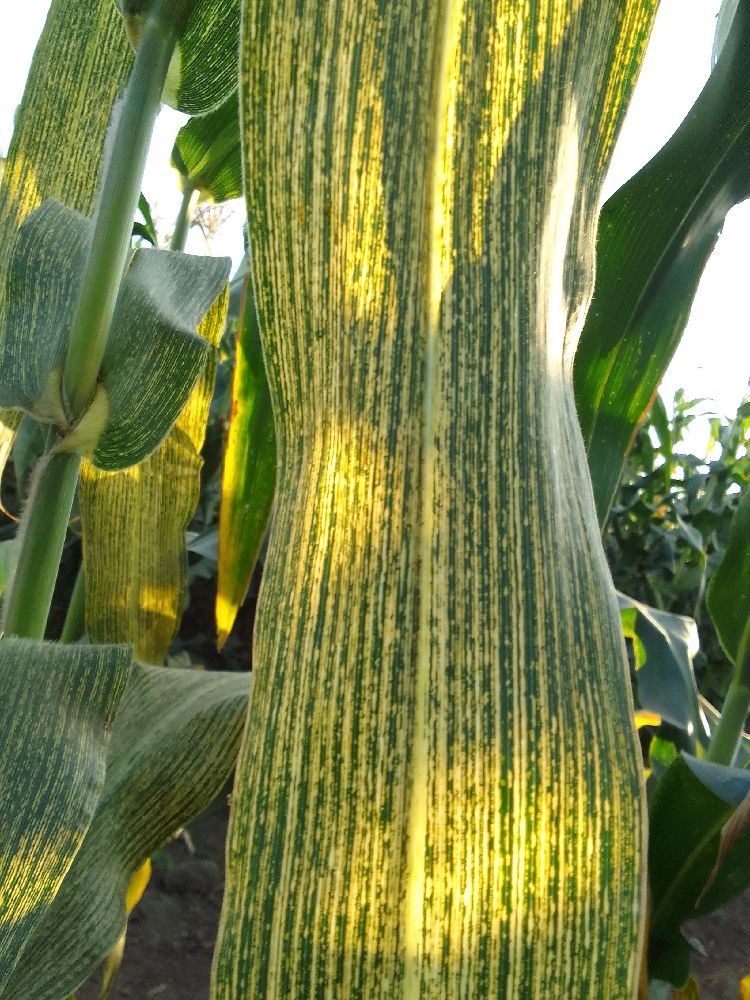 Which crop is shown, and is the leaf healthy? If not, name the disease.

maize, maize streak virus
